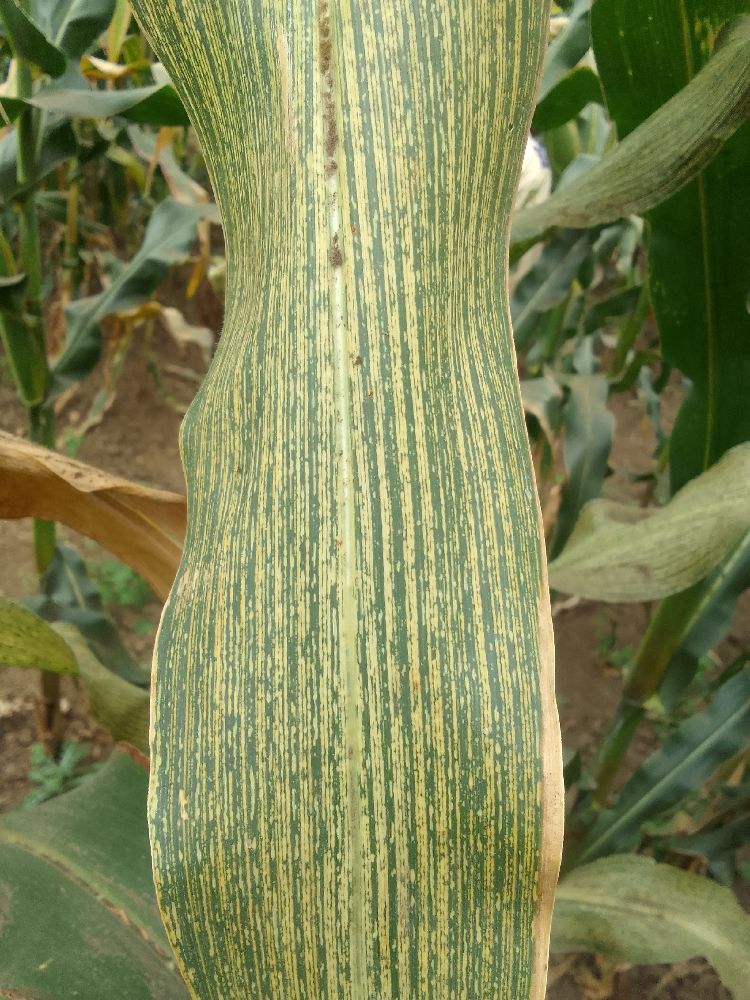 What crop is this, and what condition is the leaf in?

maize, maize streak virus
